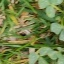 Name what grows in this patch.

unstructured weed
